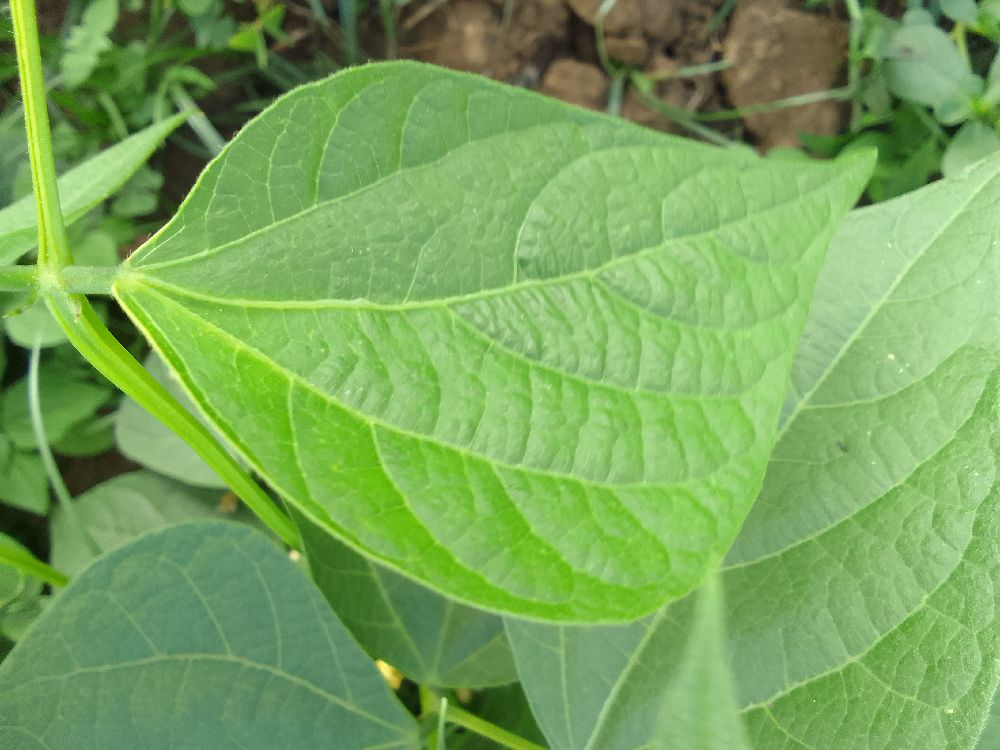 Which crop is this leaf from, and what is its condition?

common bean, healthy
